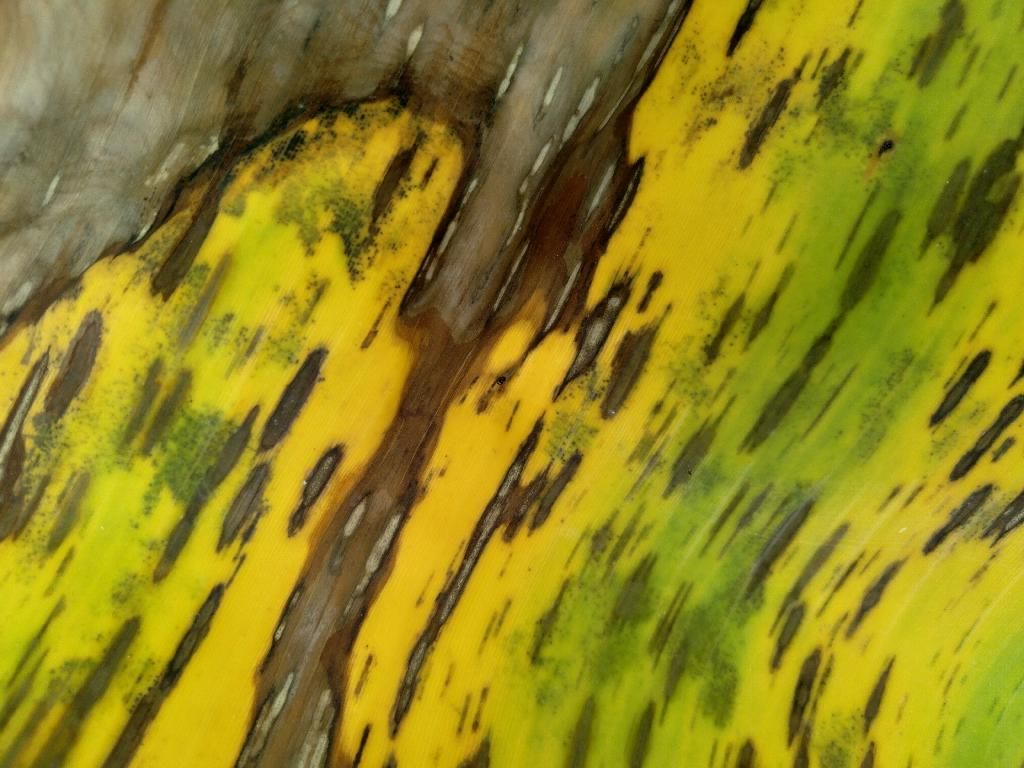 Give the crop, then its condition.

banana, black sigatoka
